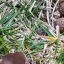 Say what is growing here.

grass
